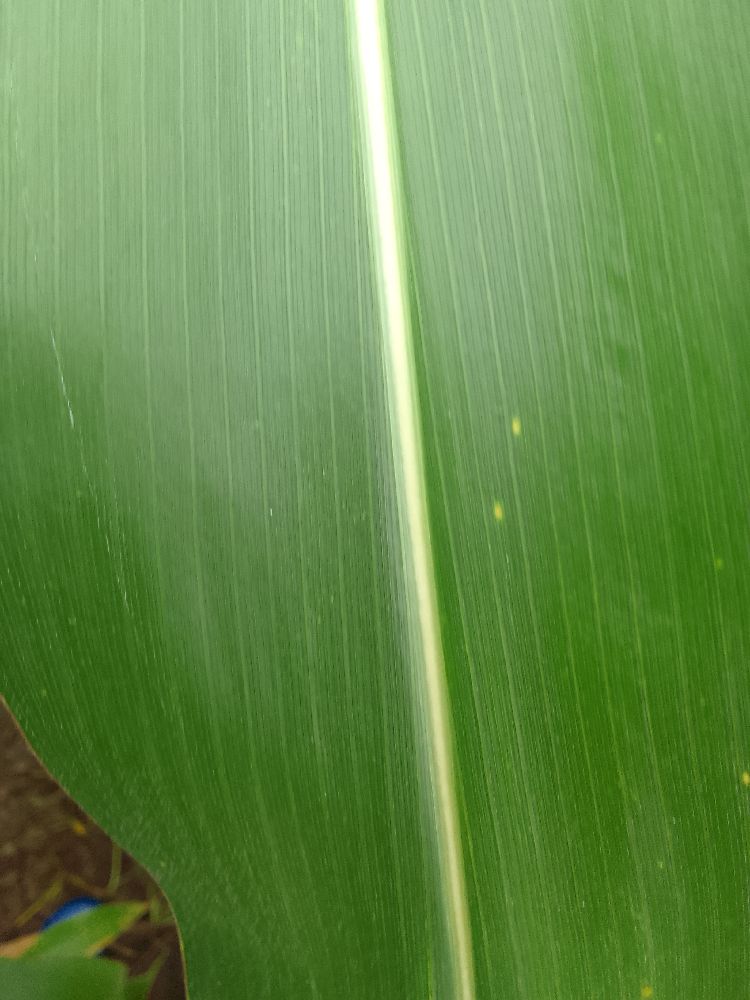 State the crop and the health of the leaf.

maize, healthy
